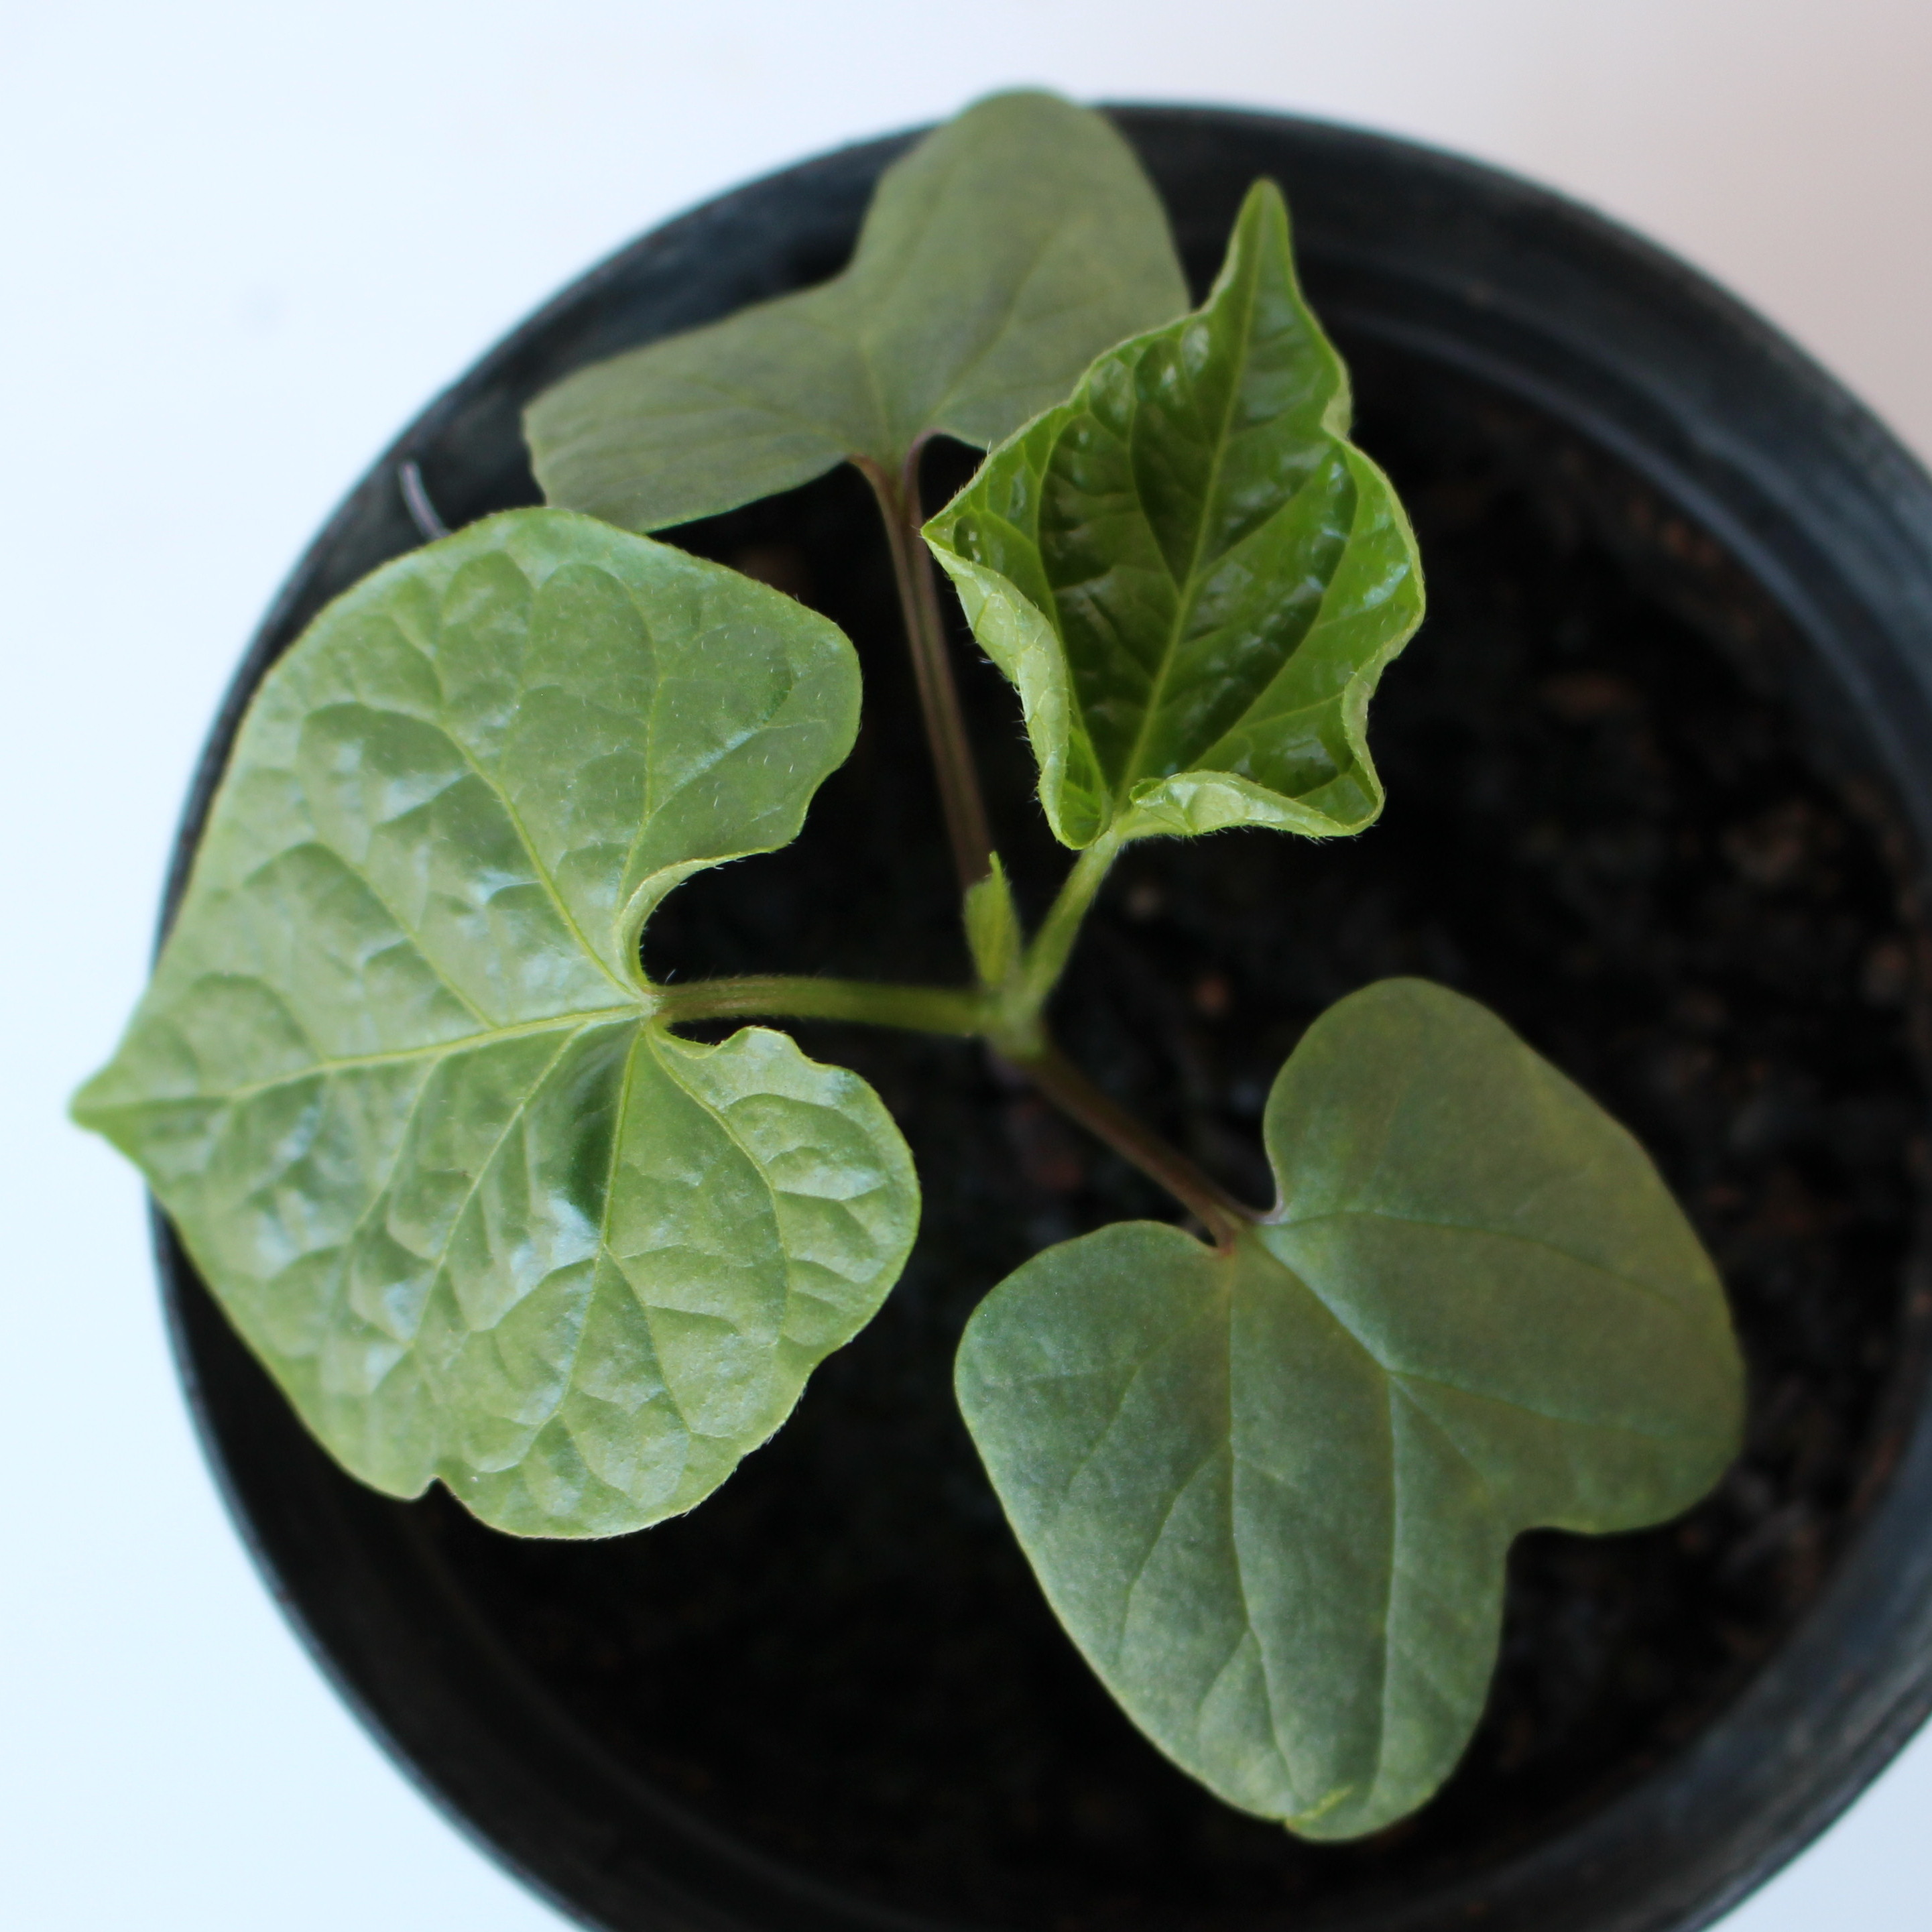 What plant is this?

Convolvulus arvensis
